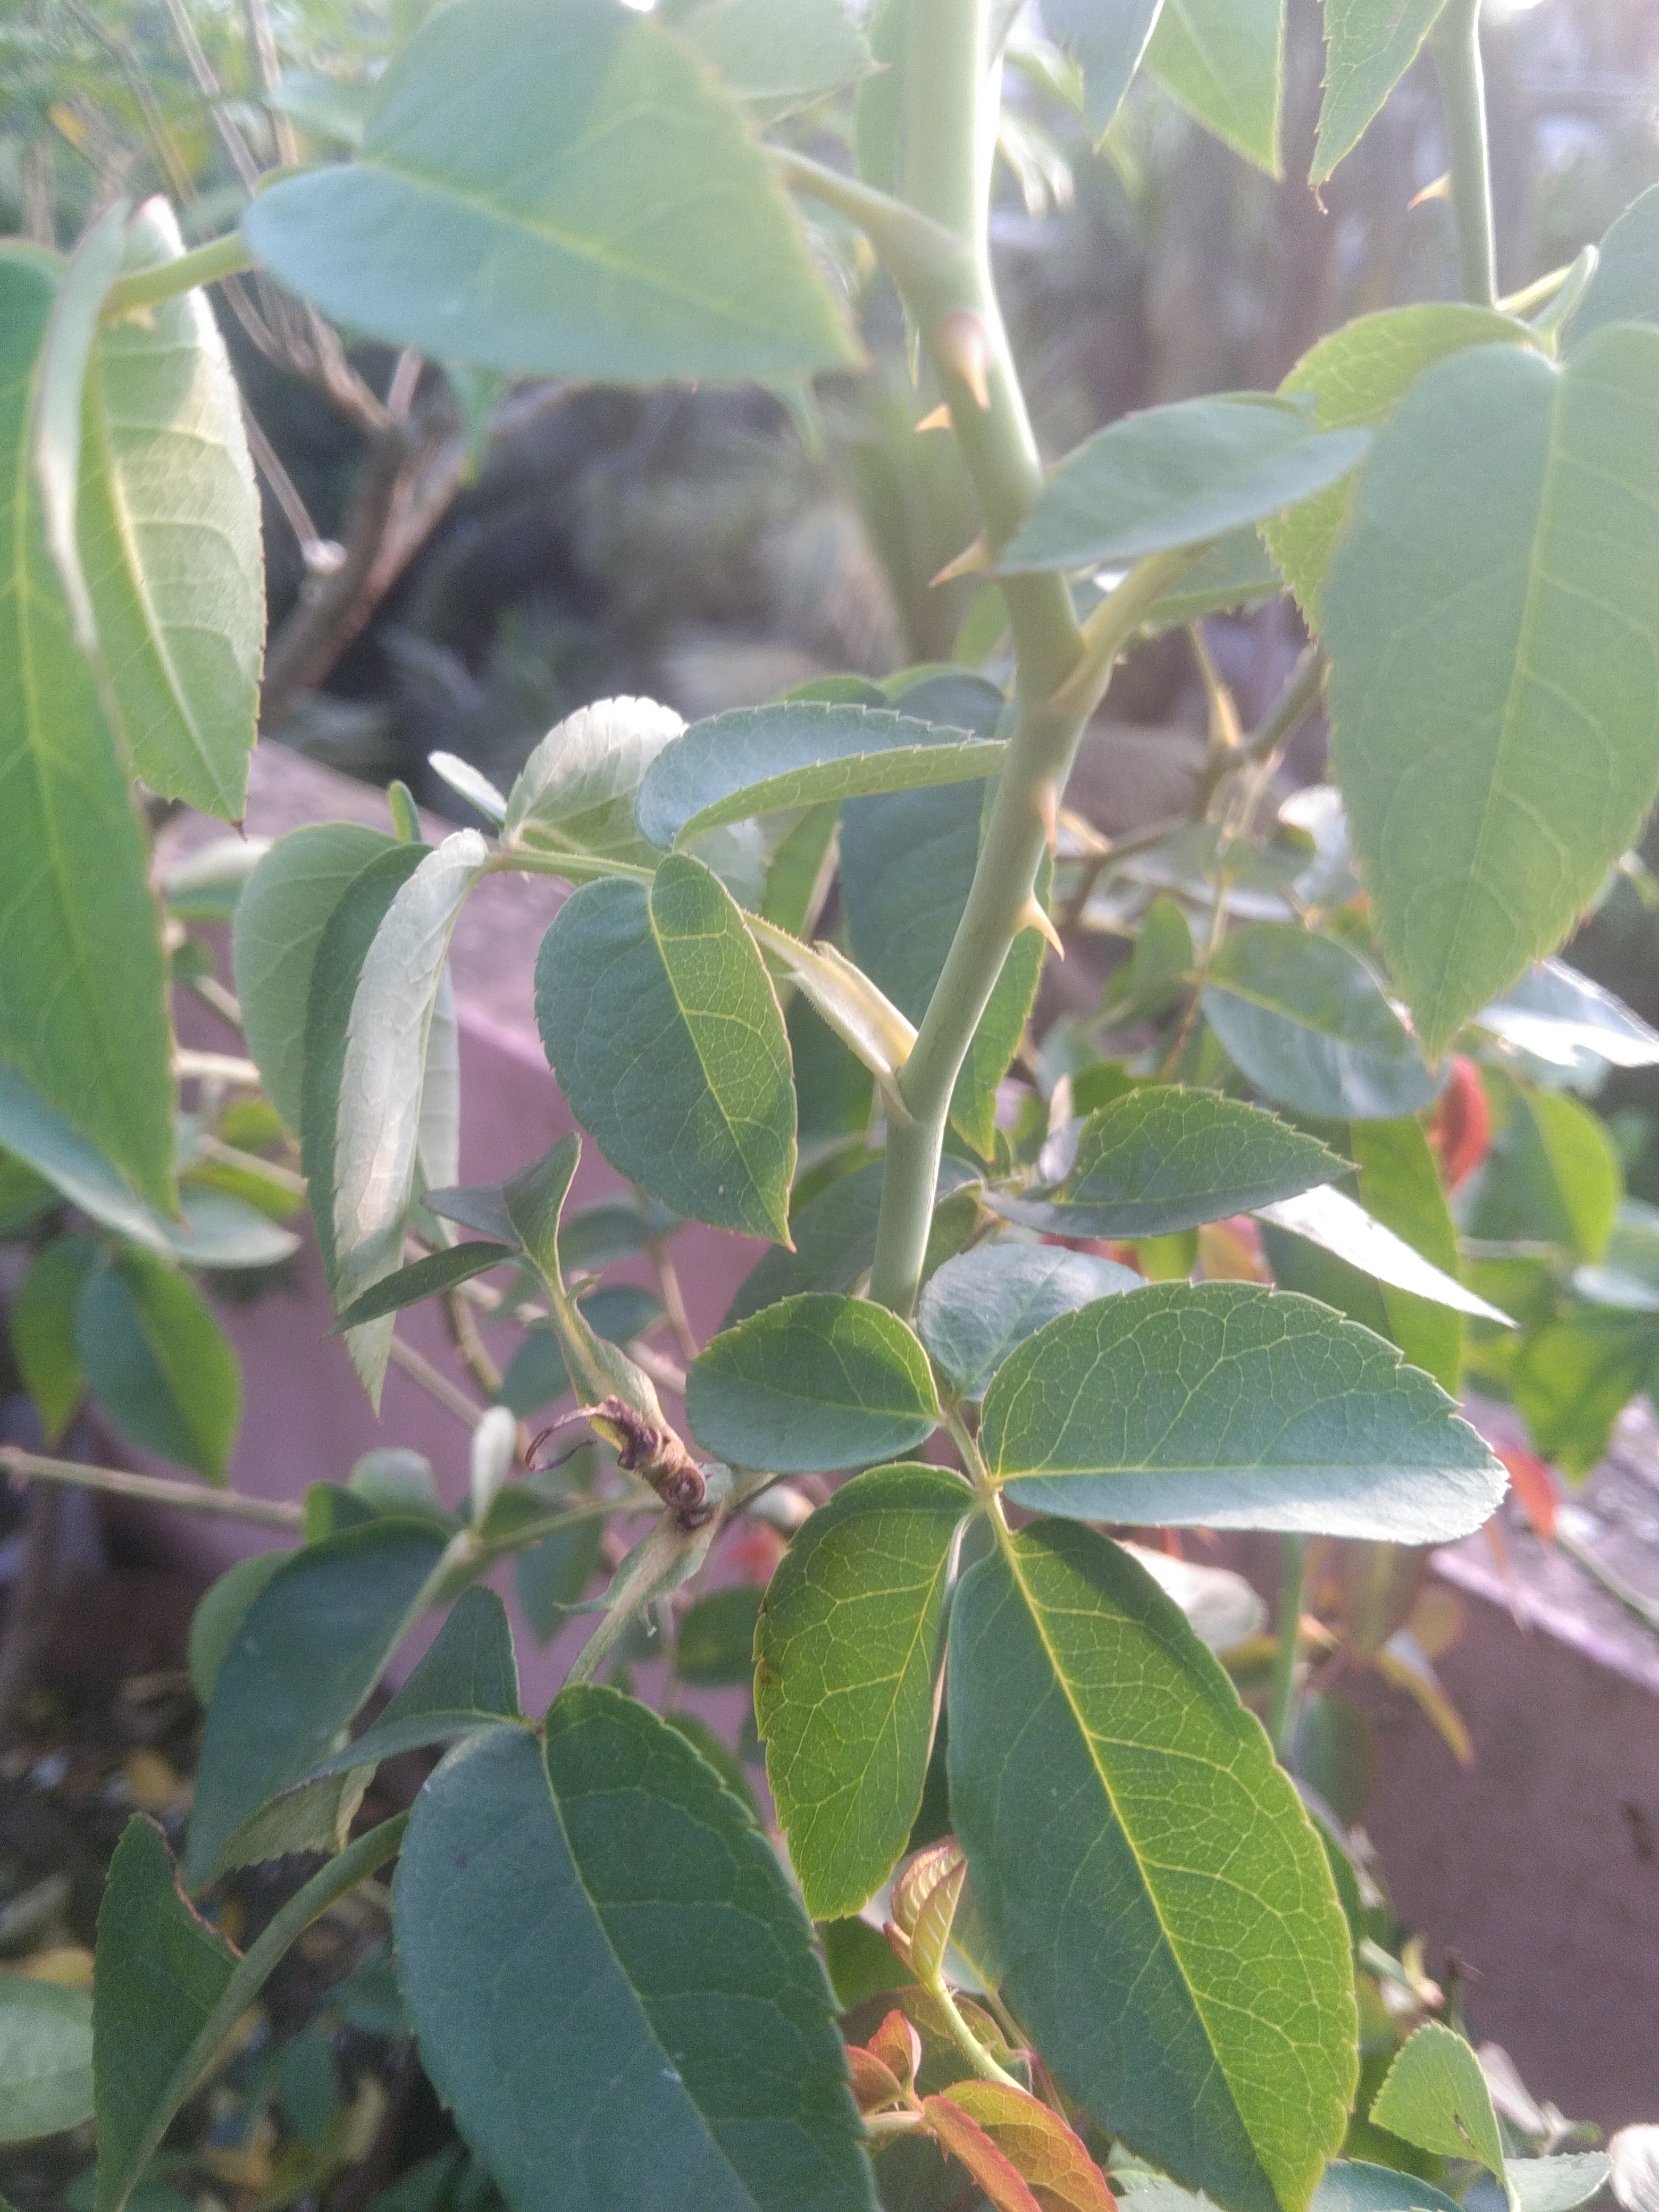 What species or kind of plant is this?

rose
